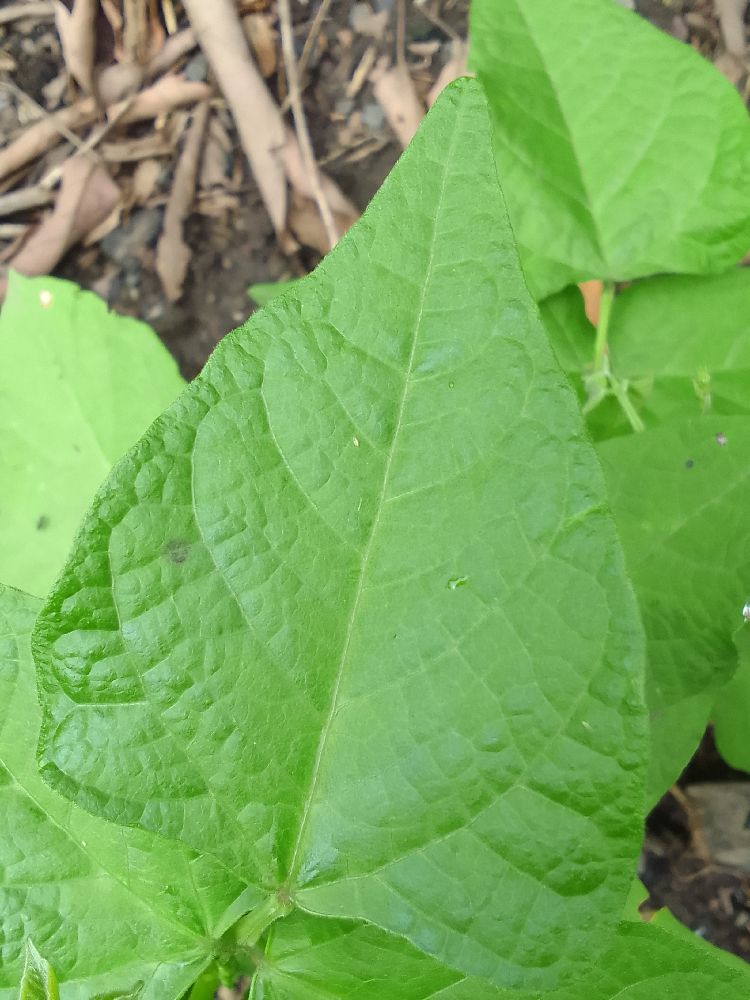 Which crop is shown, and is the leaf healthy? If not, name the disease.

common bean, healthy
